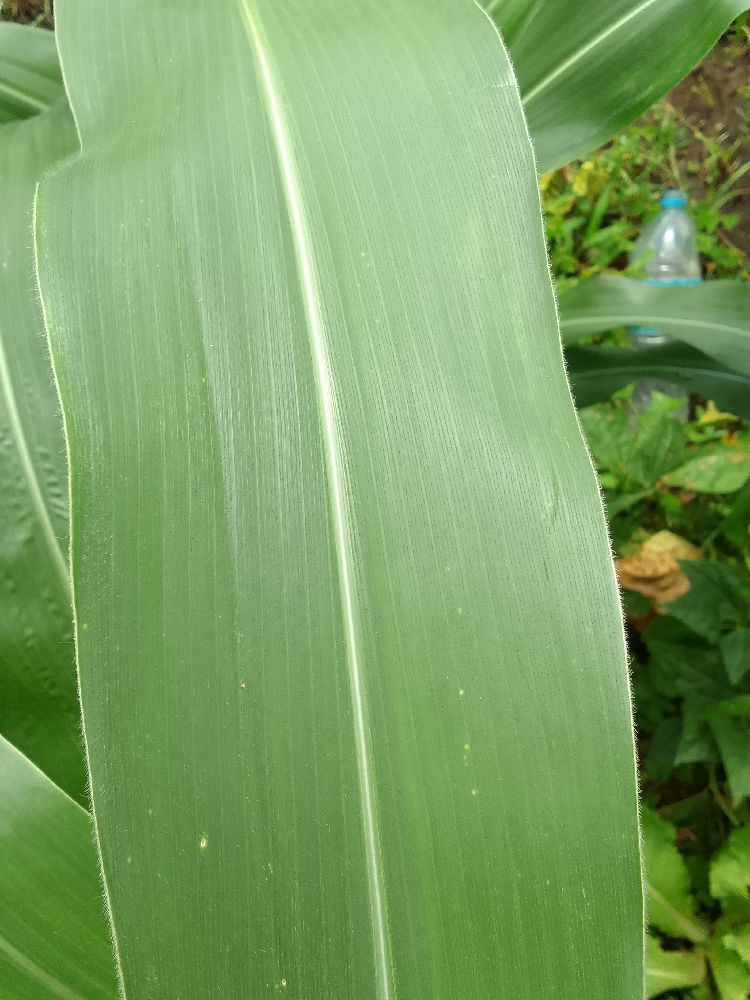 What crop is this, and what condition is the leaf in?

maize, healthy
